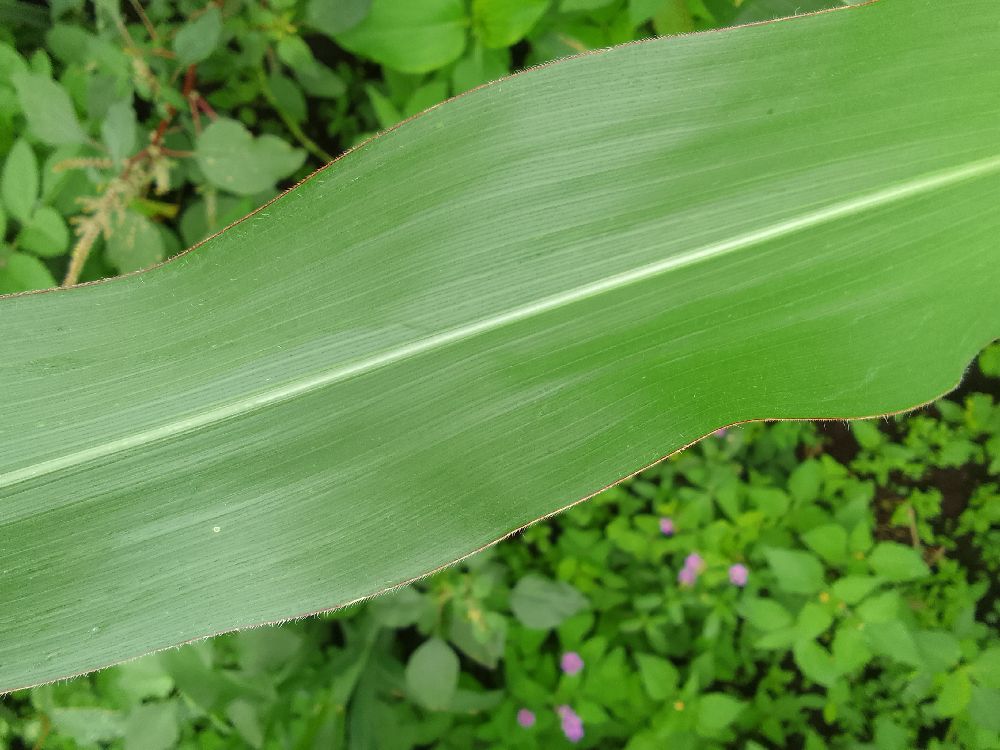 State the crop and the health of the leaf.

maize, healthy
